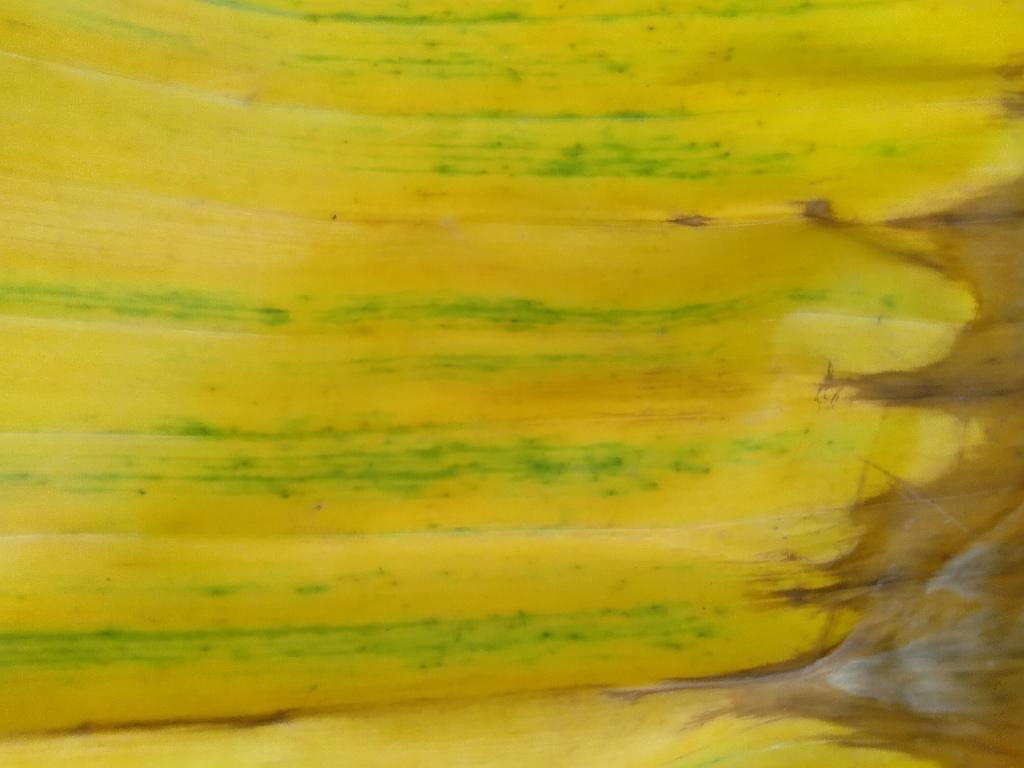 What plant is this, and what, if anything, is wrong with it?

banana, fusarium wilt race 1
